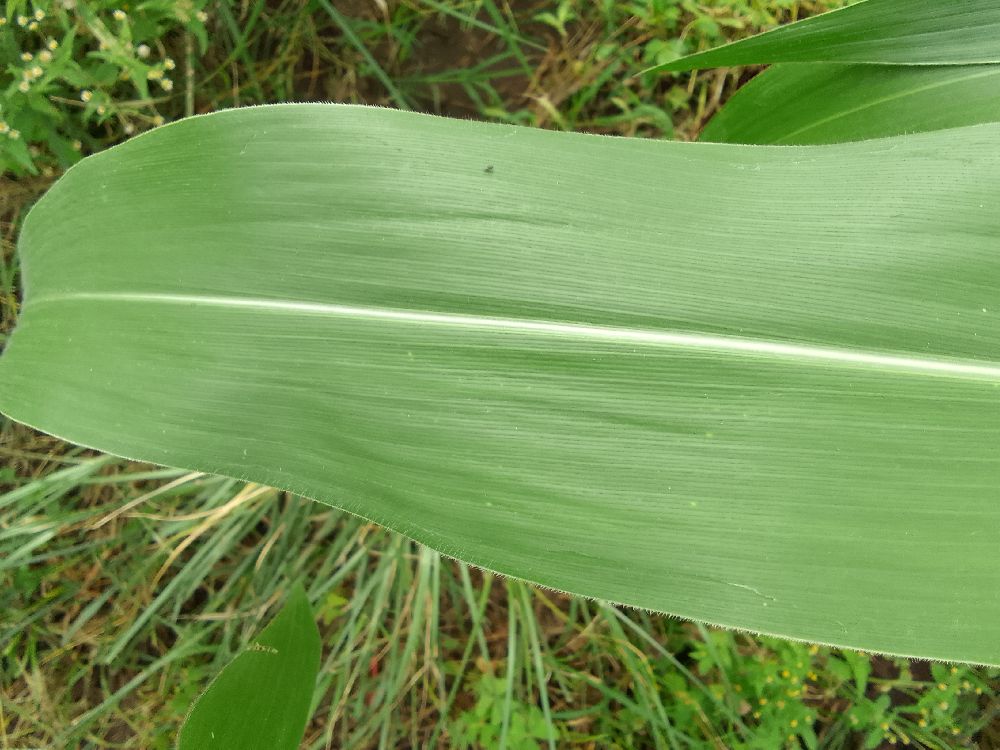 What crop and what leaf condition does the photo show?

maize, healthy
